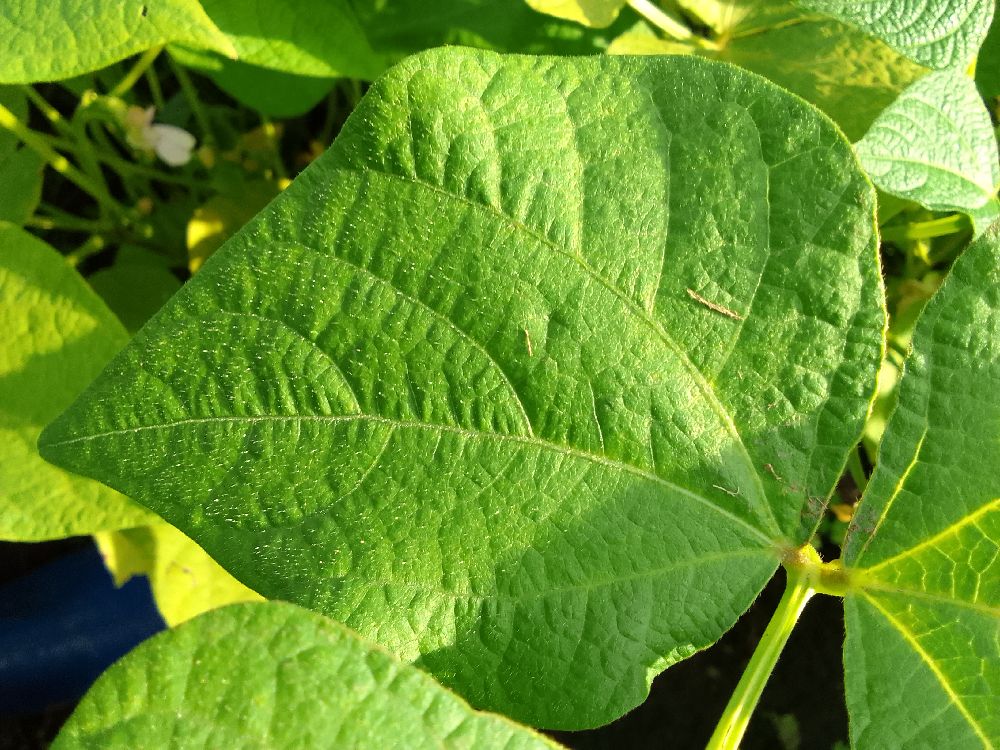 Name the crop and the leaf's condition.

common bean, healthy
